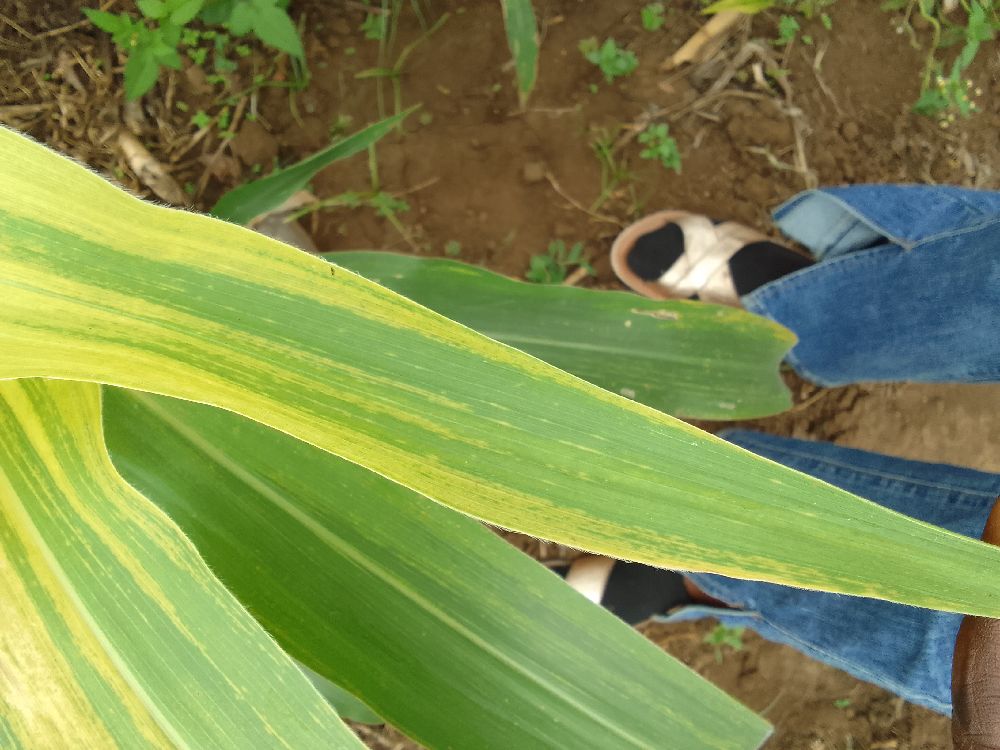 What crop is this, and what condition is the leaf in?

maize, maize lethal necrosis
